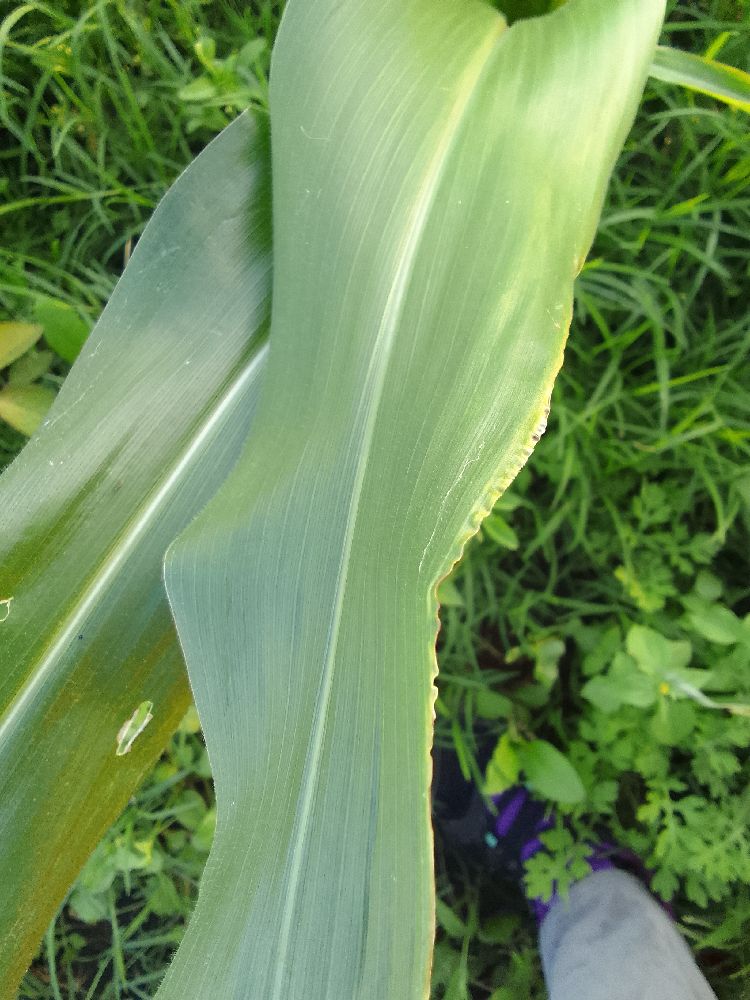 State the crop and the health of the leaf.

maize, maize lethal necrosis
